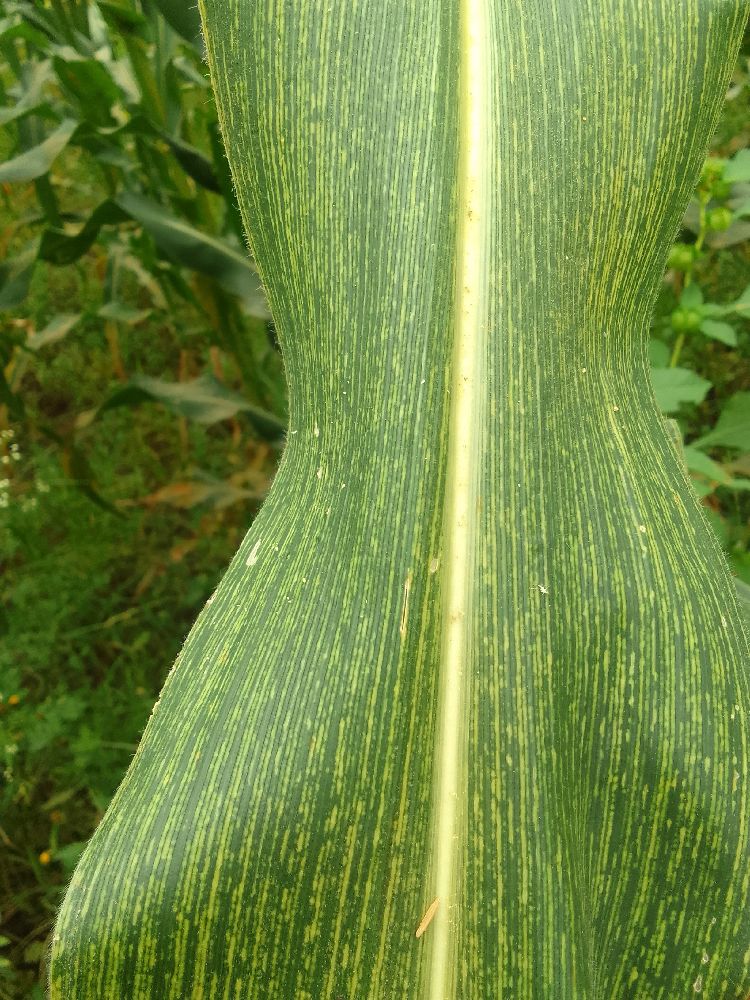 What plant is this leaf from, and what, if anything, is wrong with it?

maize, maize streak virus
